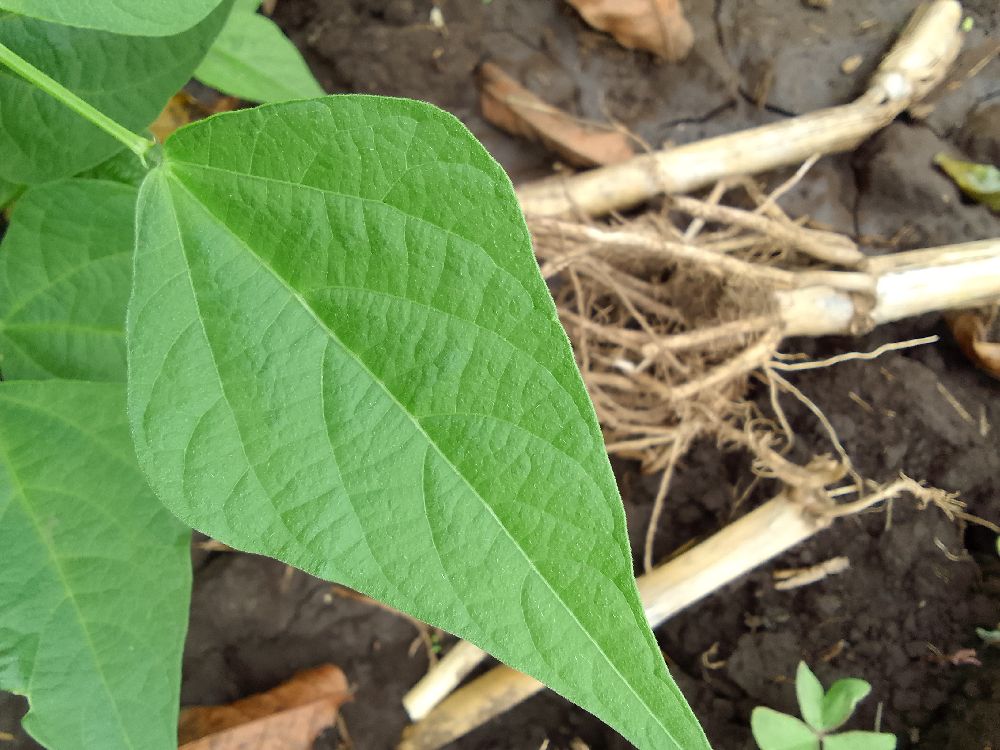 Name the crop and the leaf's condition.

common bean, healthy
